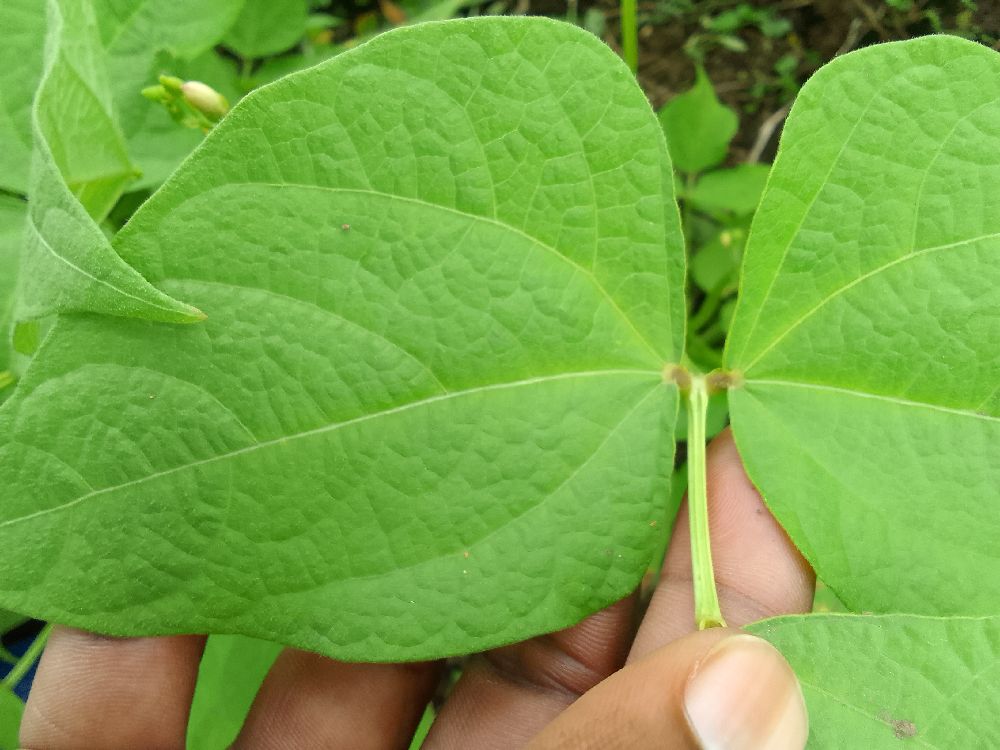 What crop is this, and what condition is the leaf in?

common bean, healthy
